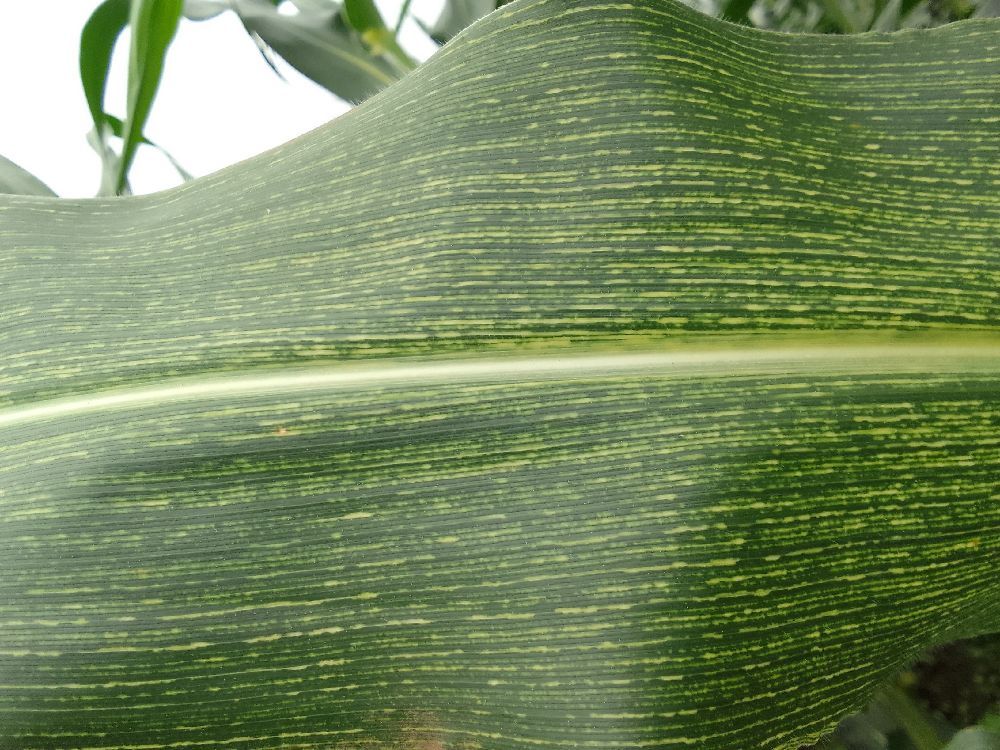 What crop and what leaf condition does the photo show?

maize, maize streak virus
